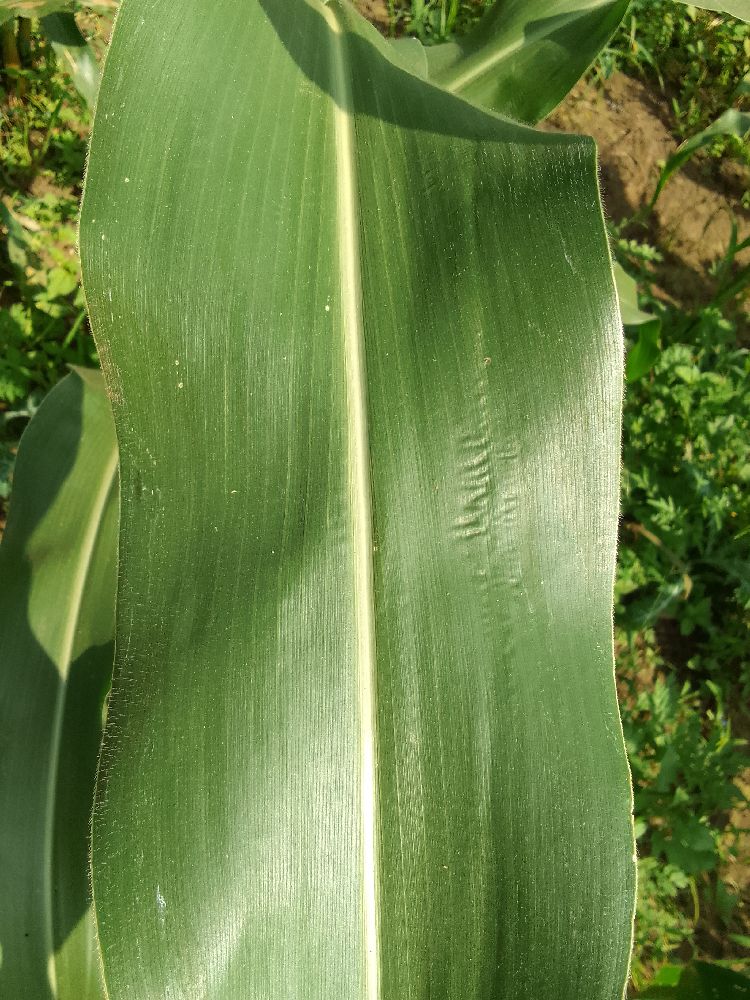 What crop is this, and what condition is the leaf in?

maize, healthy
